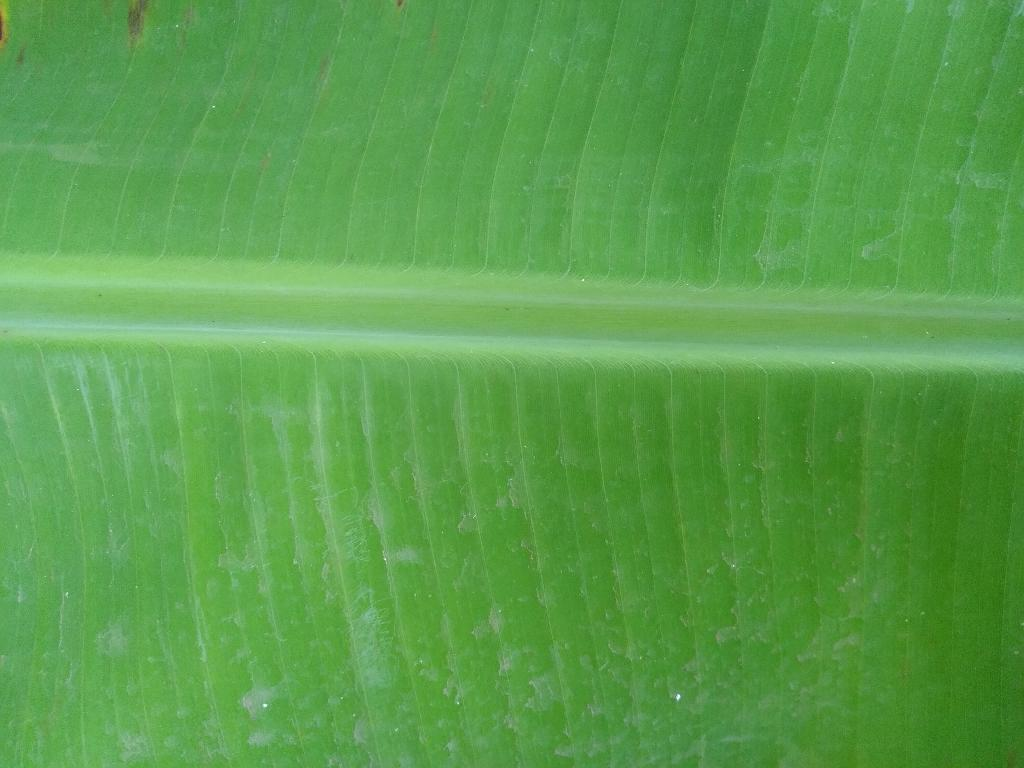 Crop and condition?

banana, healthy
